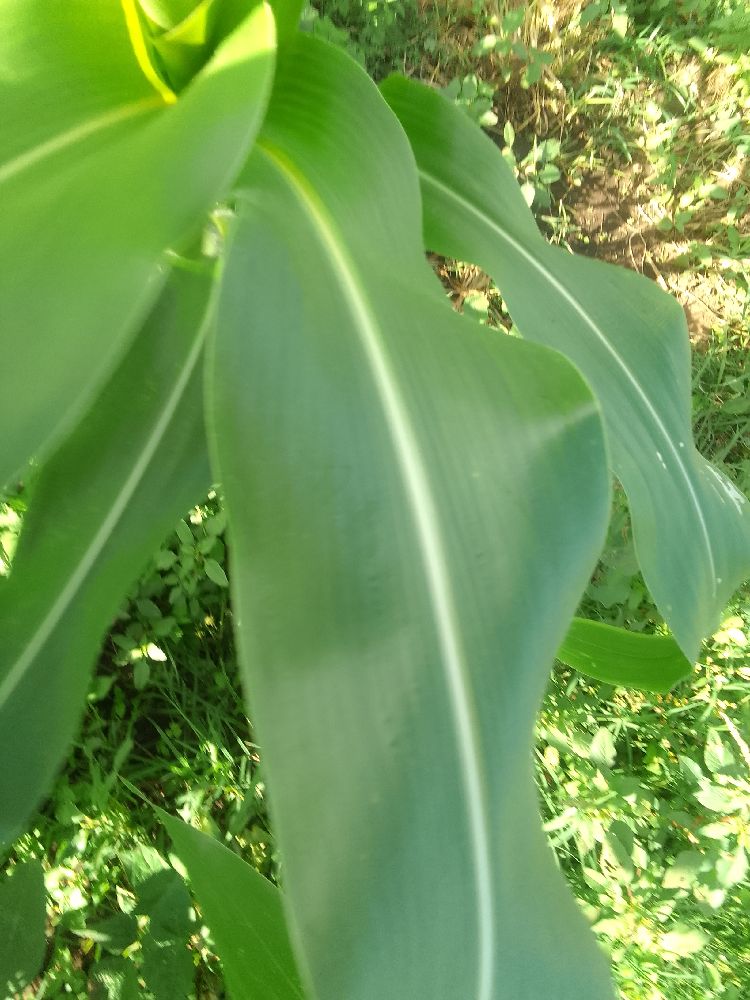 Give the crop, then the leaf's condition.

maize, healthy
